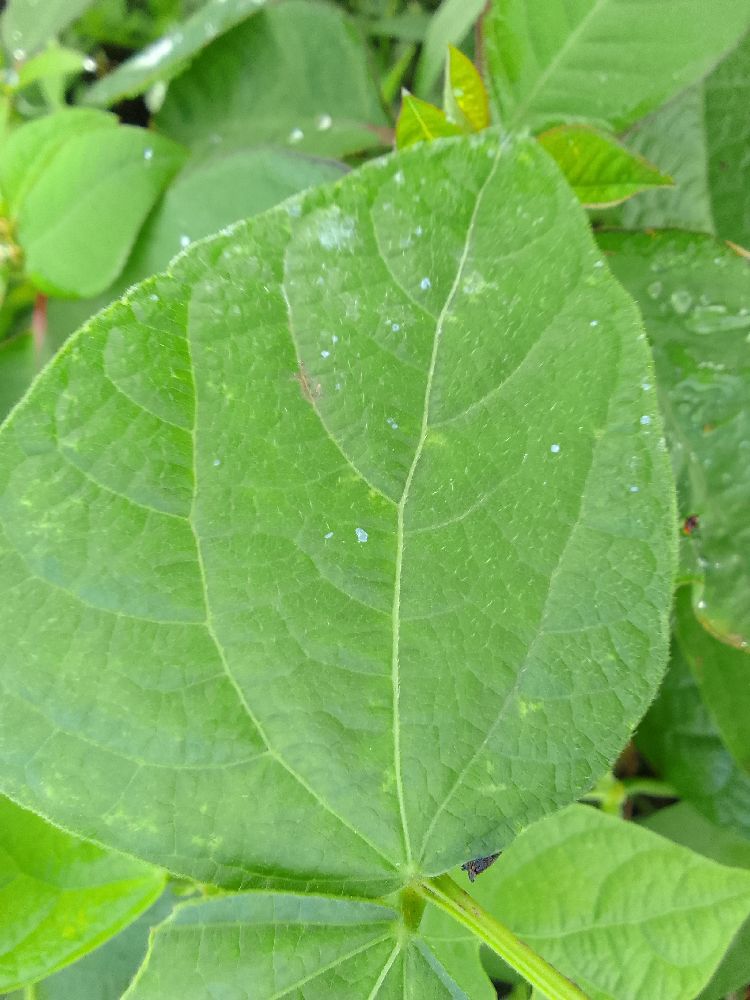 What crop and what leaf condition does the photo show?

common bean, healthy
